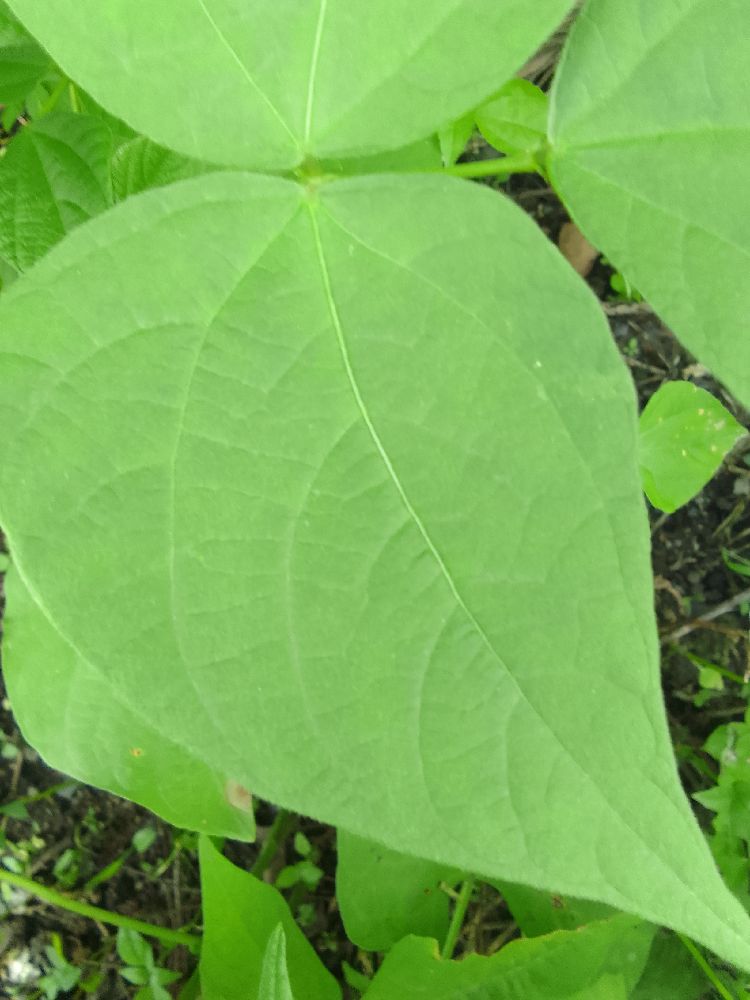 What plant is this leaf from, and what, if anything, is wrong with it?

common bean, healthy
